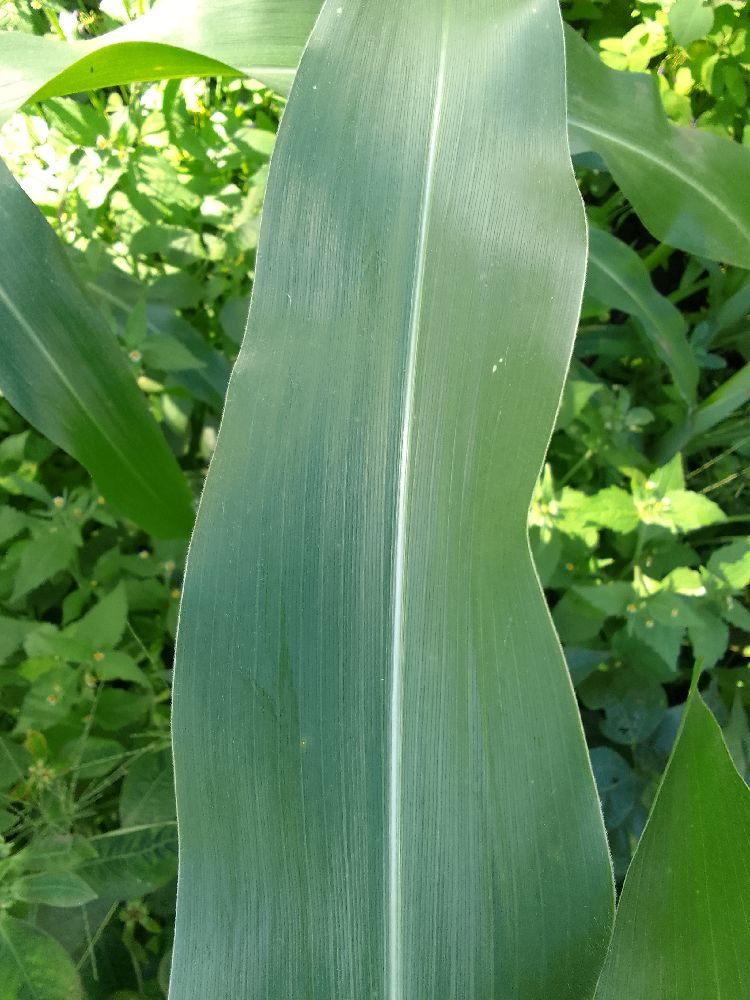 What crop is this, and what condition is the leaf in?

maize, healthy
